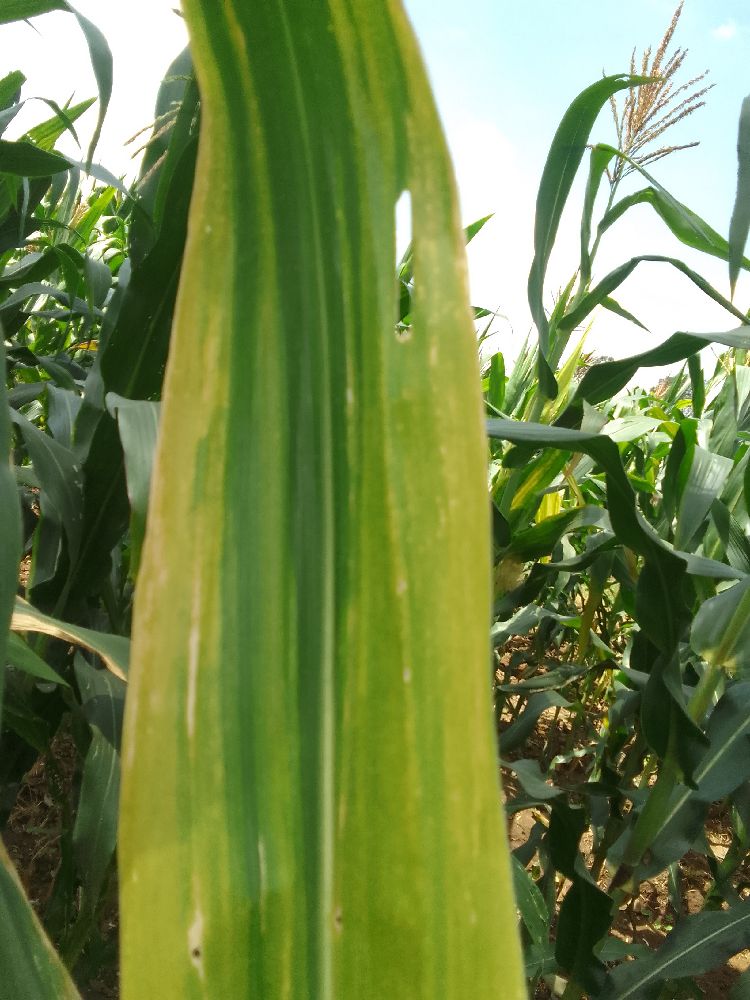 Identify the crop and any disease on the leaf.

maize, maize lethal necrosis
